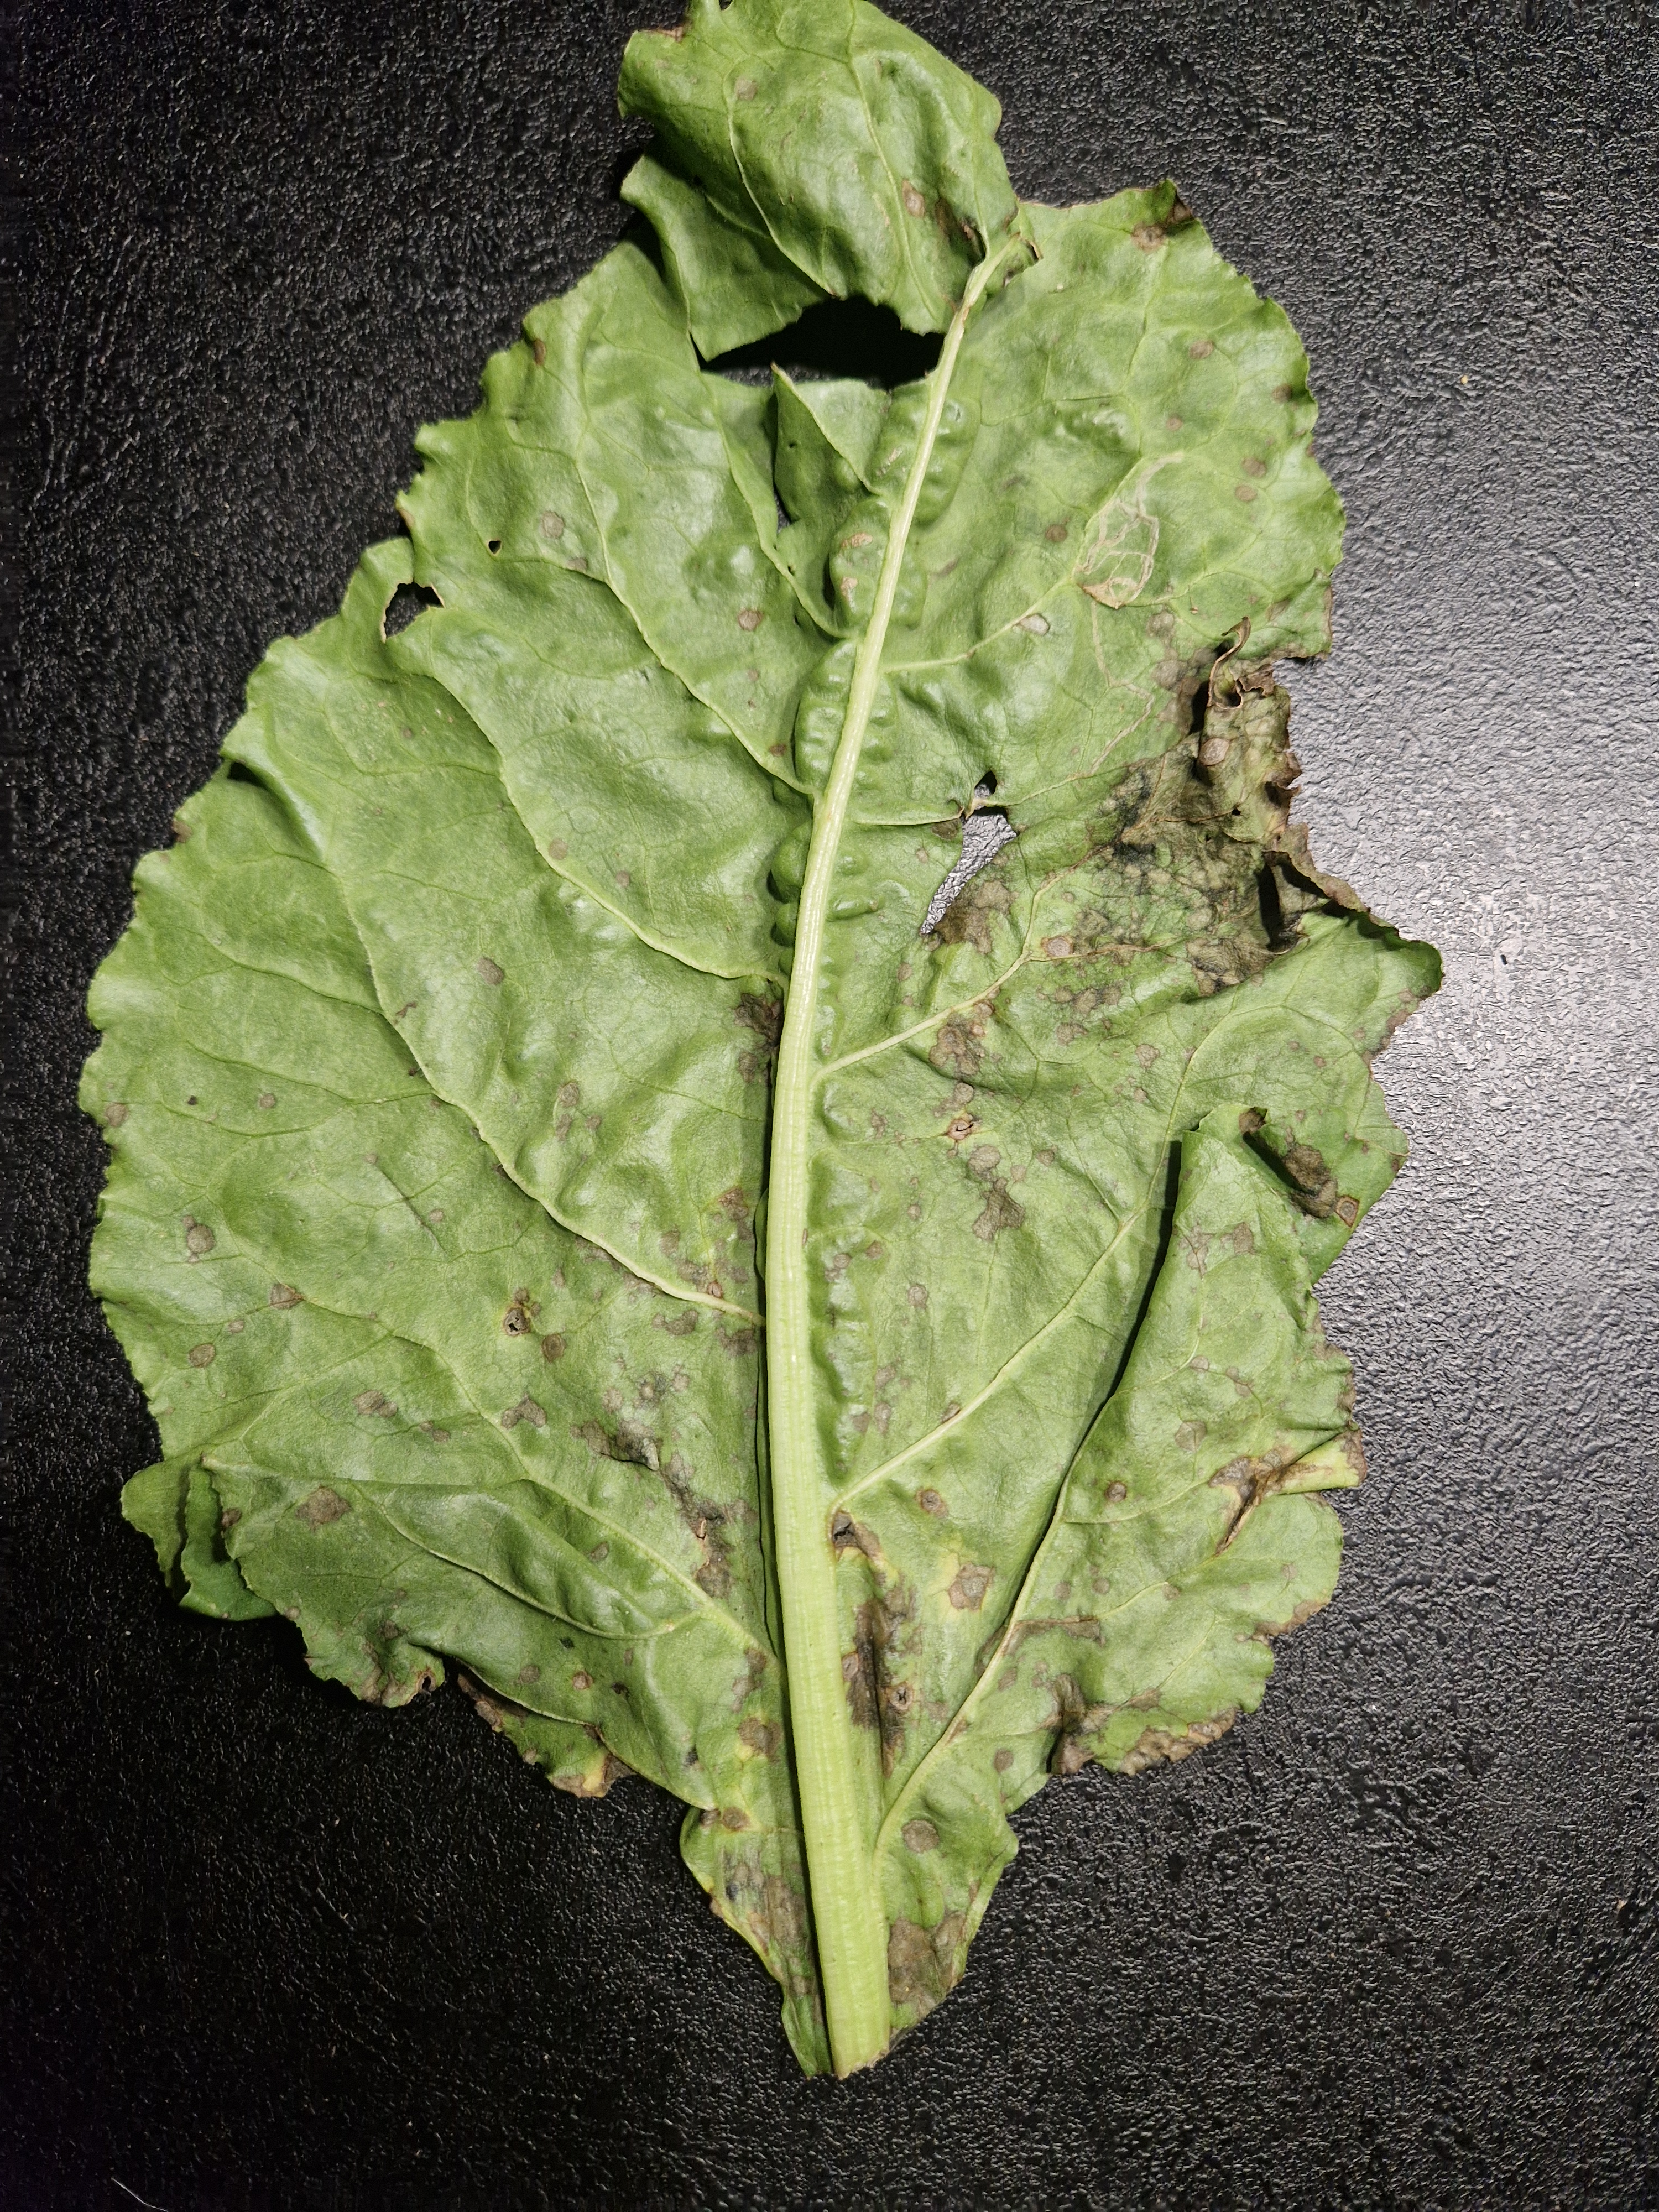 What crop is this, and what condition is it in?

beet, cercospora
